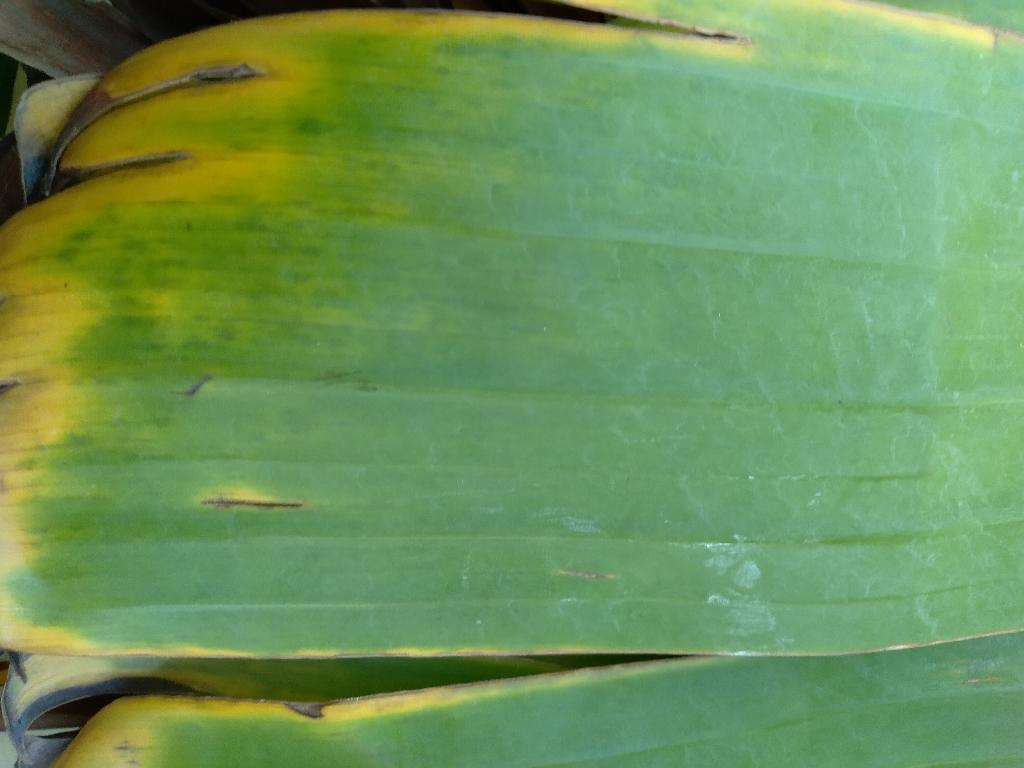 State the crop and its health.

banana, fusarium wilt race 1
